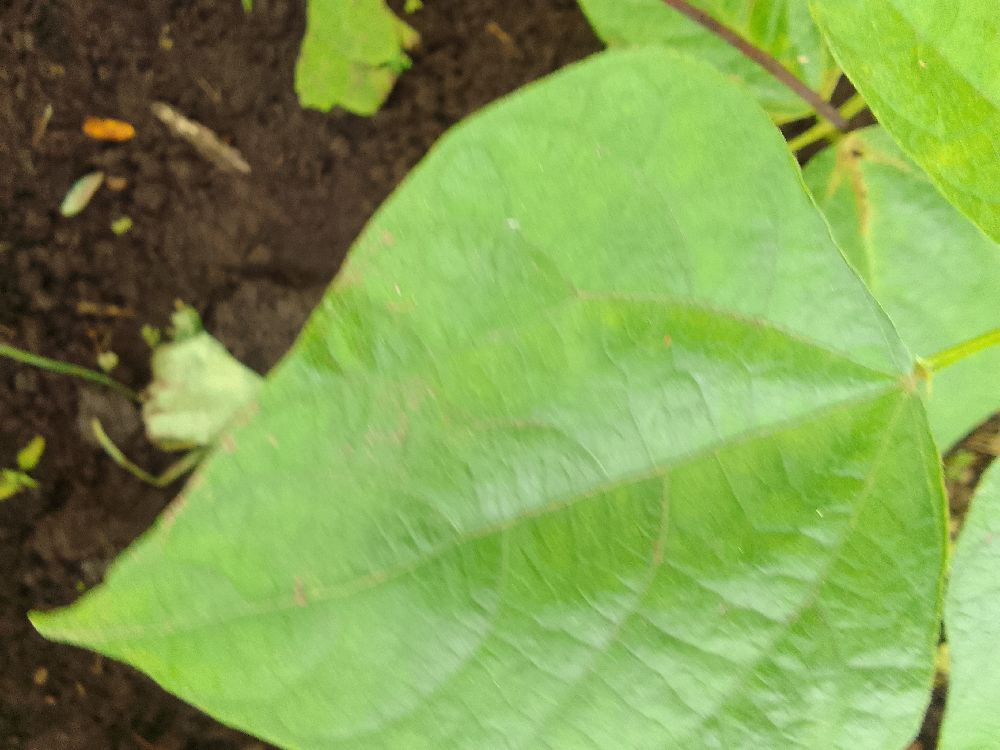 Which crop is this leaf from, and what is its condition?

common bean, healthy
